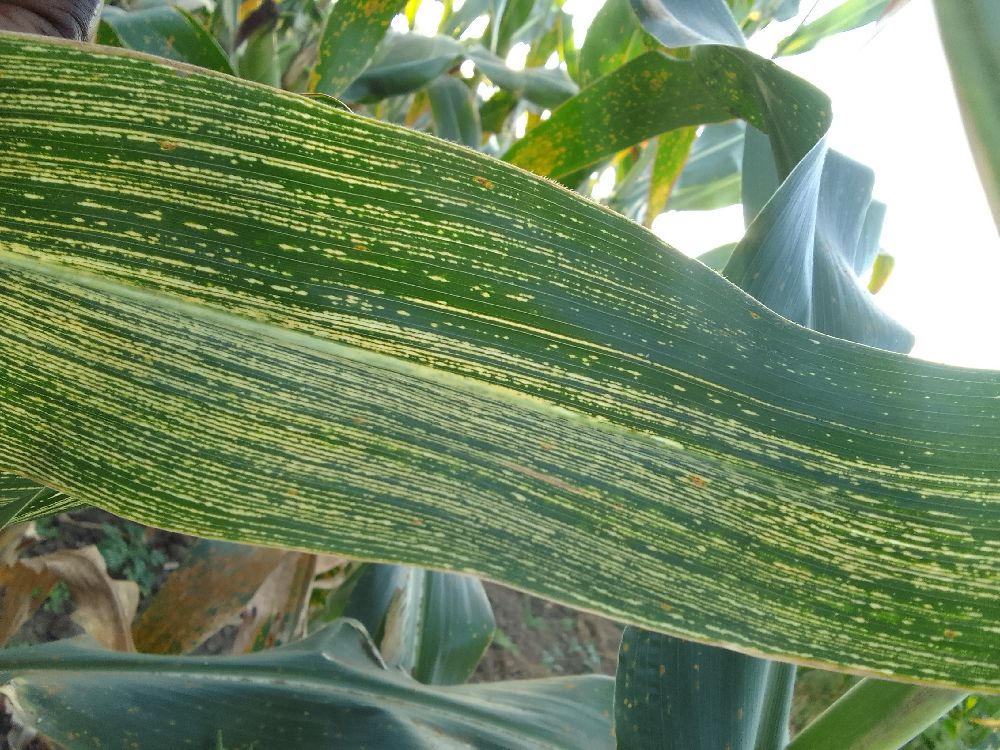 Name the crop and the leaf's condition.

maize, maize streak virus
